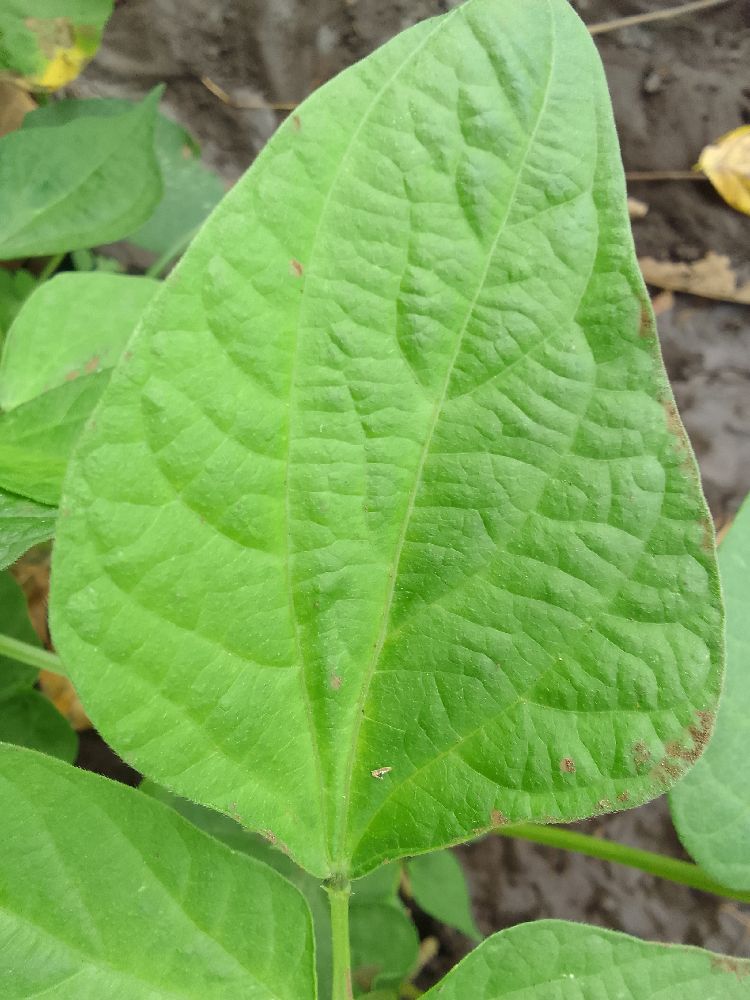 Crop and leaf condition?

common bean, healthy
